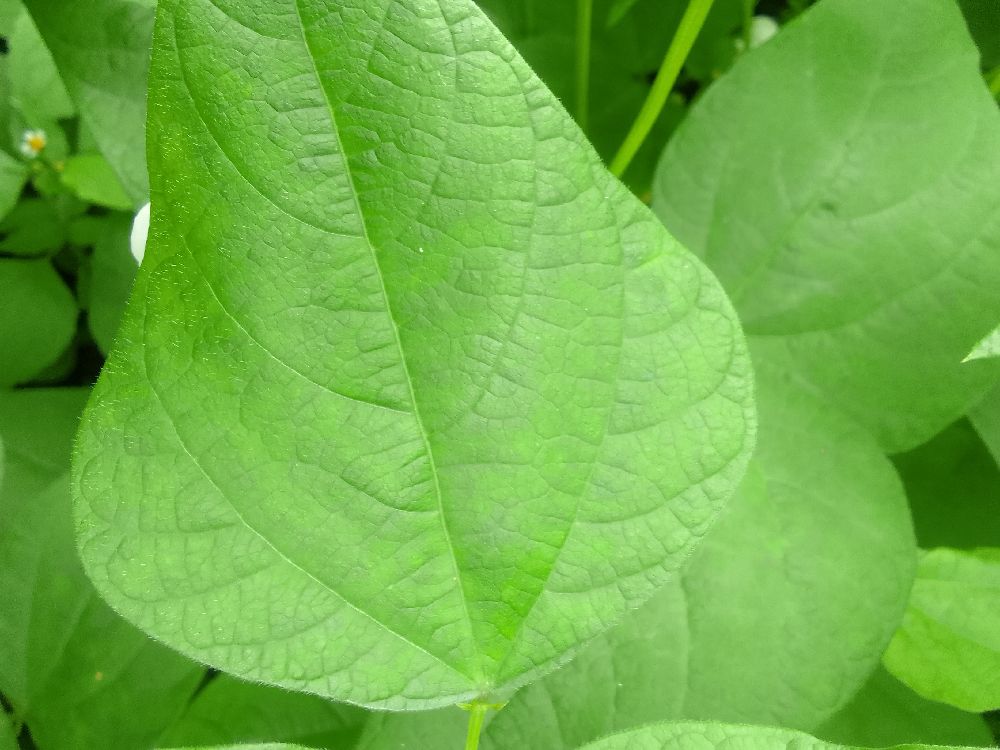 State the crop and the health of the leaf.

common bean, healthy
